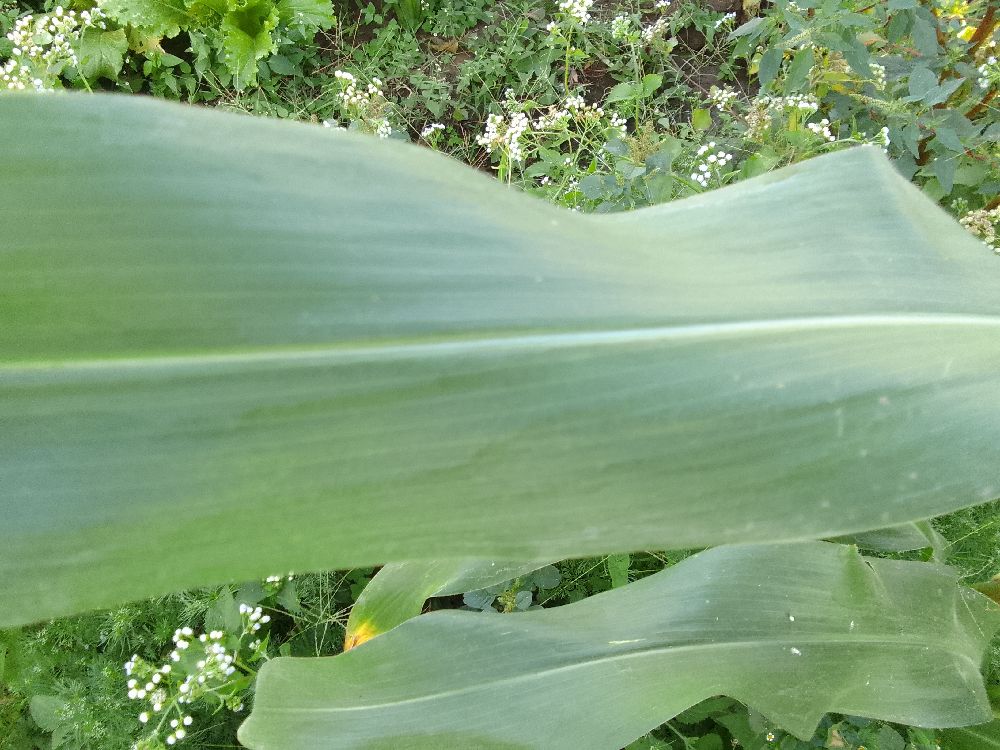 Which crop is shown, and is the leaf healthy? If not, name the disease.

maize, healthy
